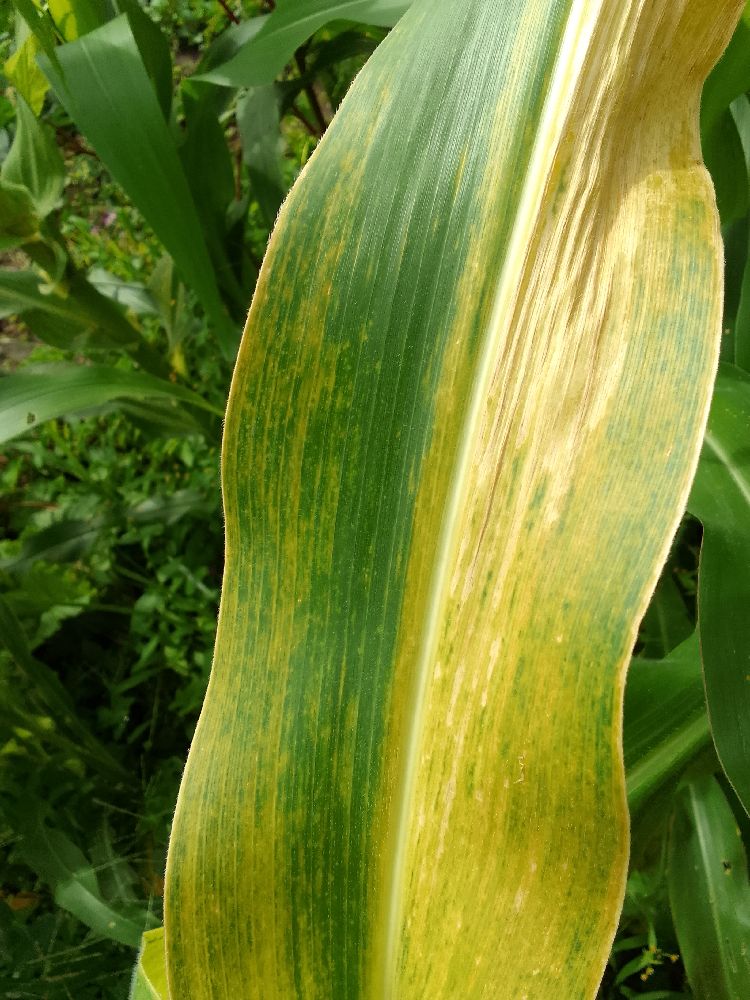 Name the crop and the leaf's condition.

maize, maize lethal necrosis
